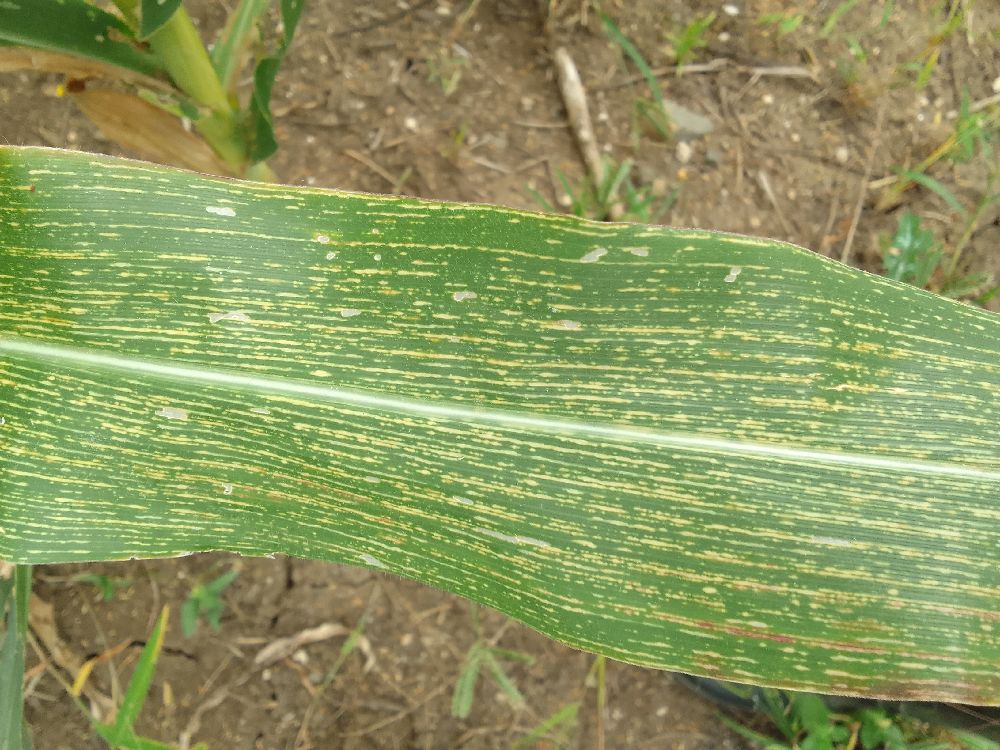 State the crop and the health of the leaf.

maize, maize streak virus
